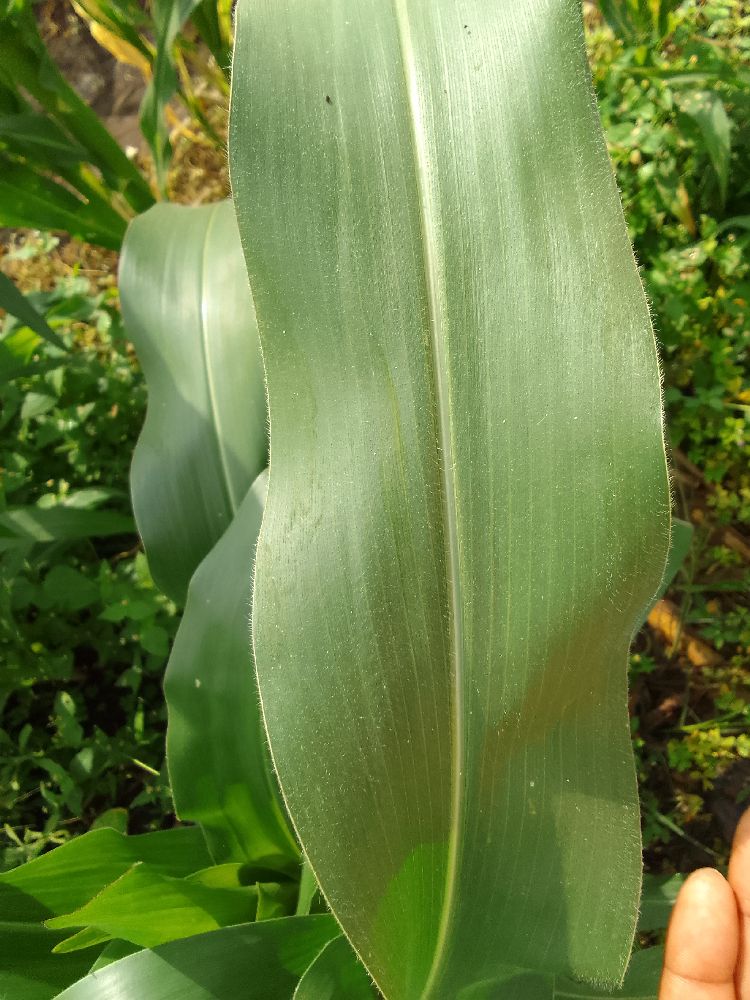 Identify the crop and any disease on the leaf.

maize, healthy
